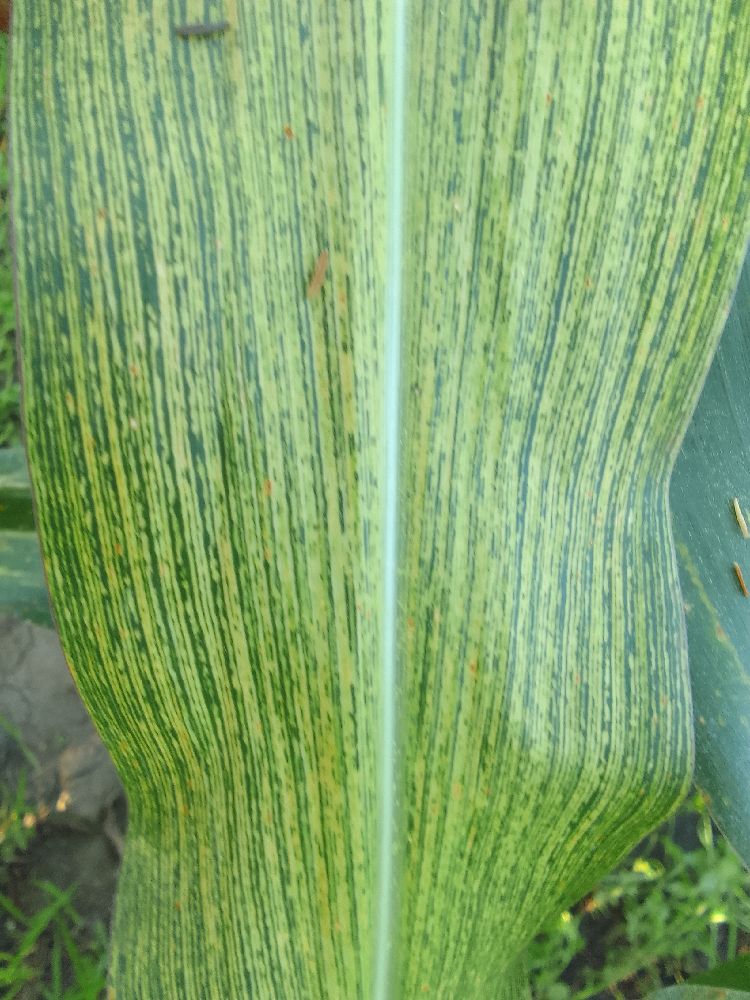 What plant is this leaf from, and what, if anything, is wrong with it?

maize, maize streak virus
